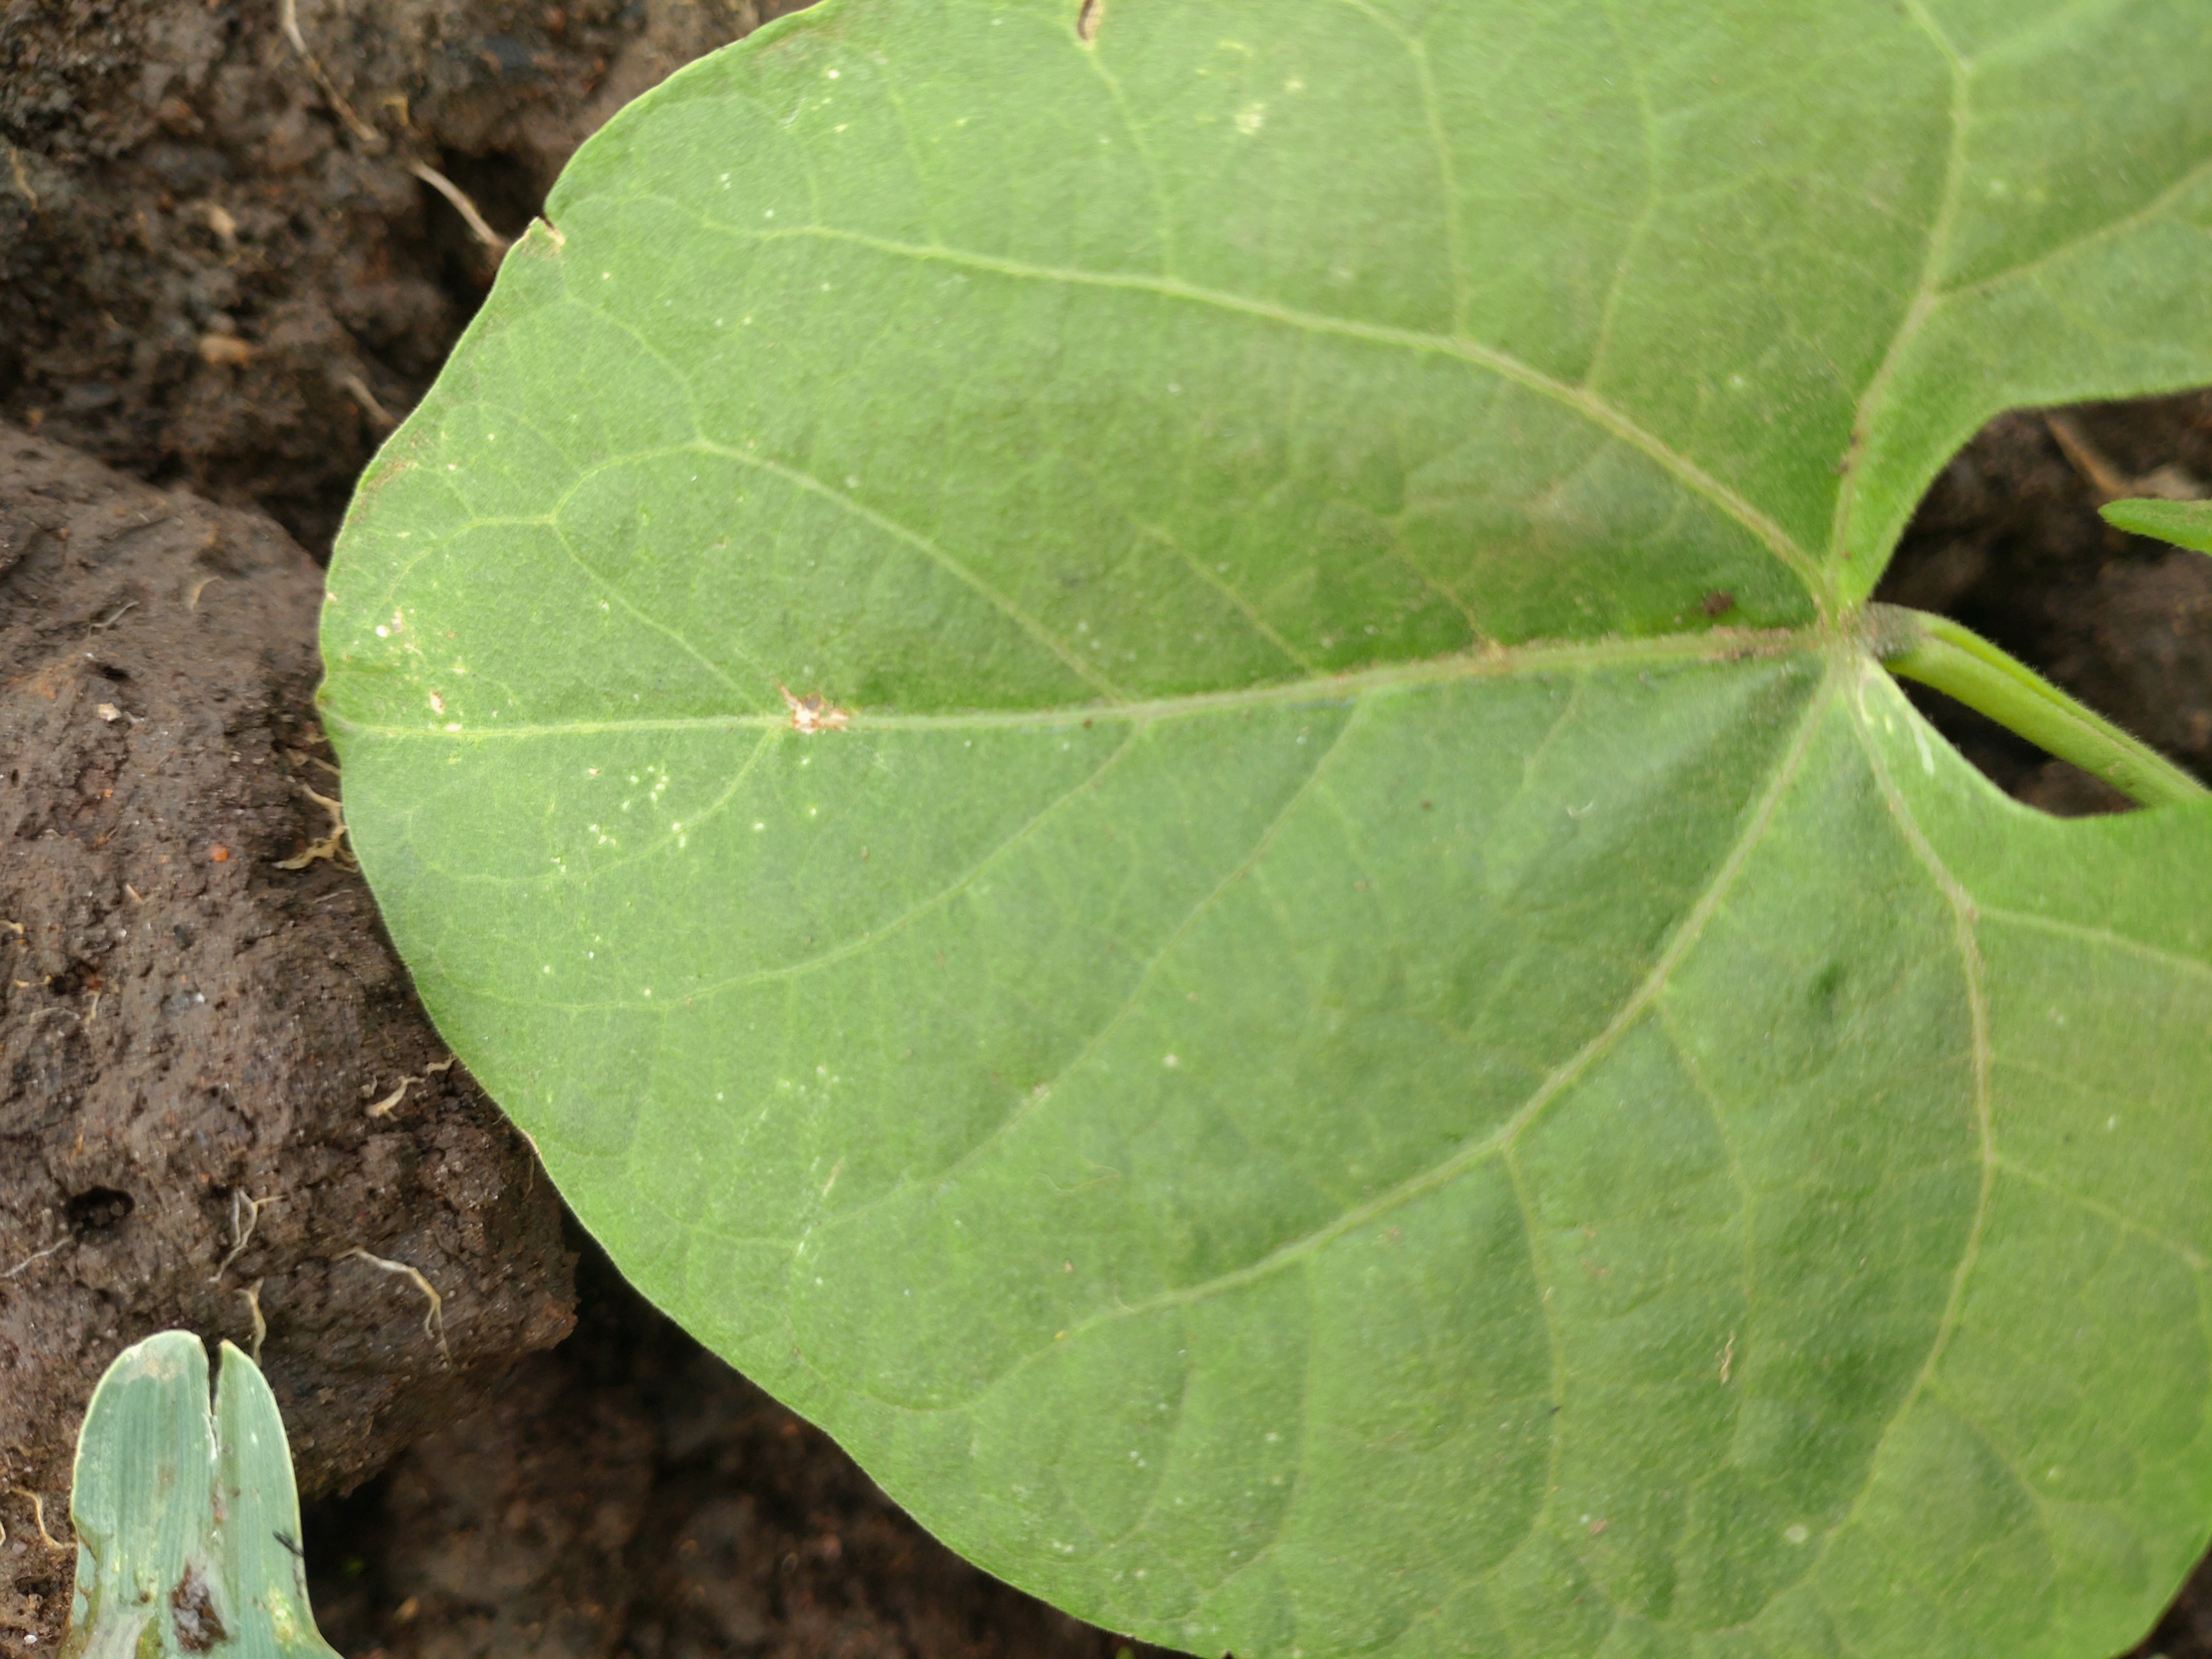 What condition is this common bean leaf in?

healthy
